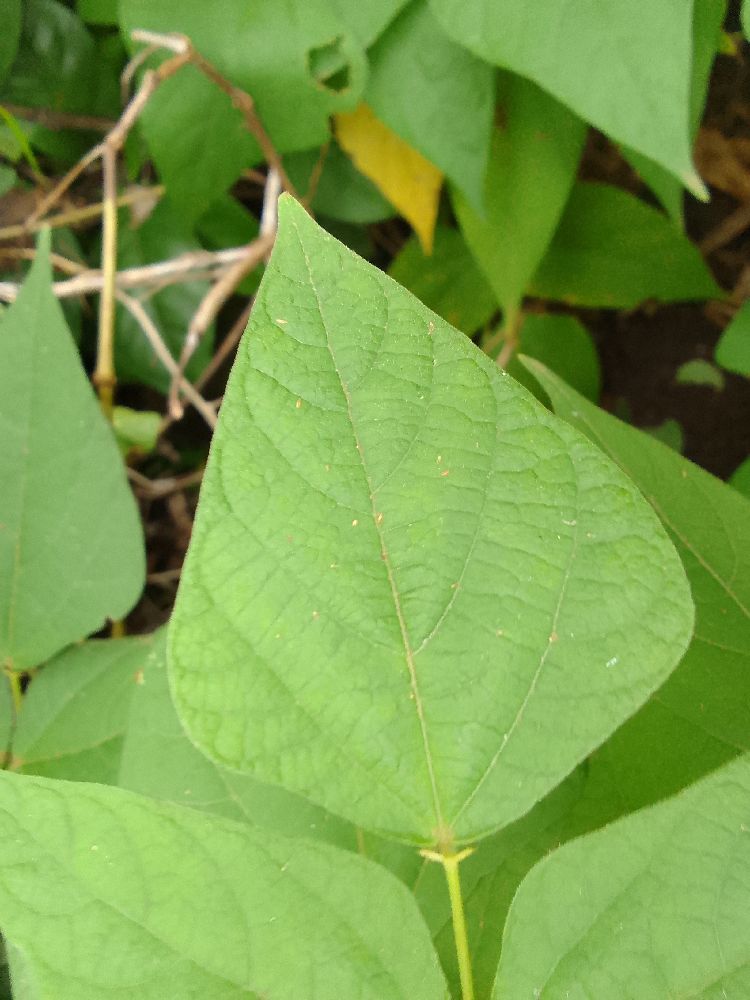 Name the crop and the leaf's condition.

common bean, healthy
